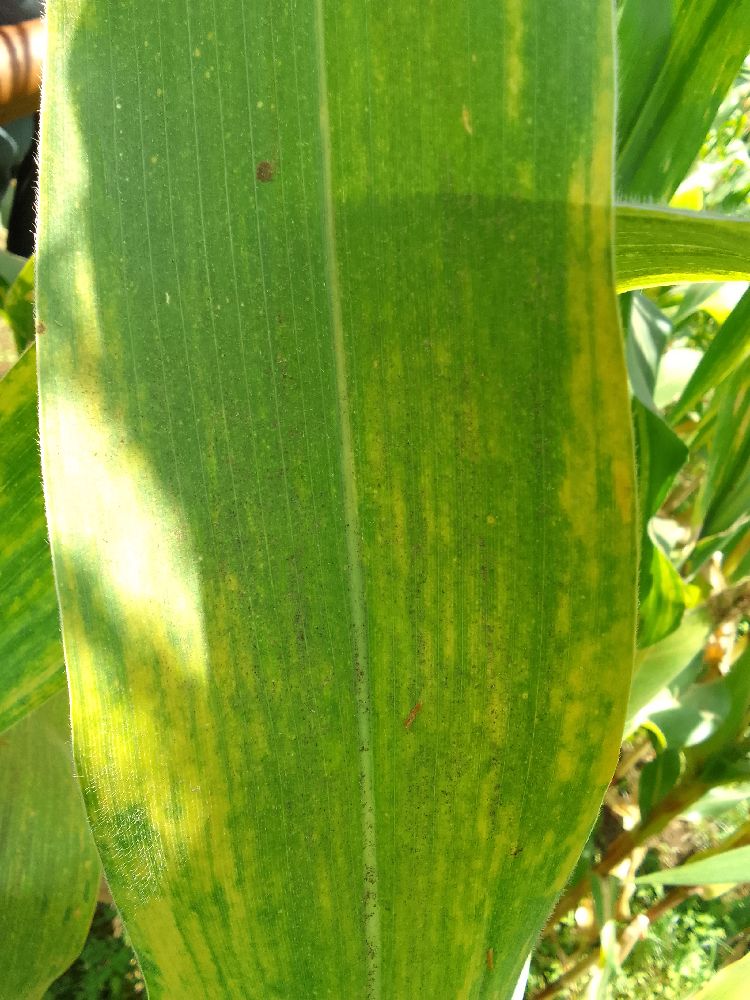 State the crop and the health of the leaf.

maize, maize lethal necrosis
